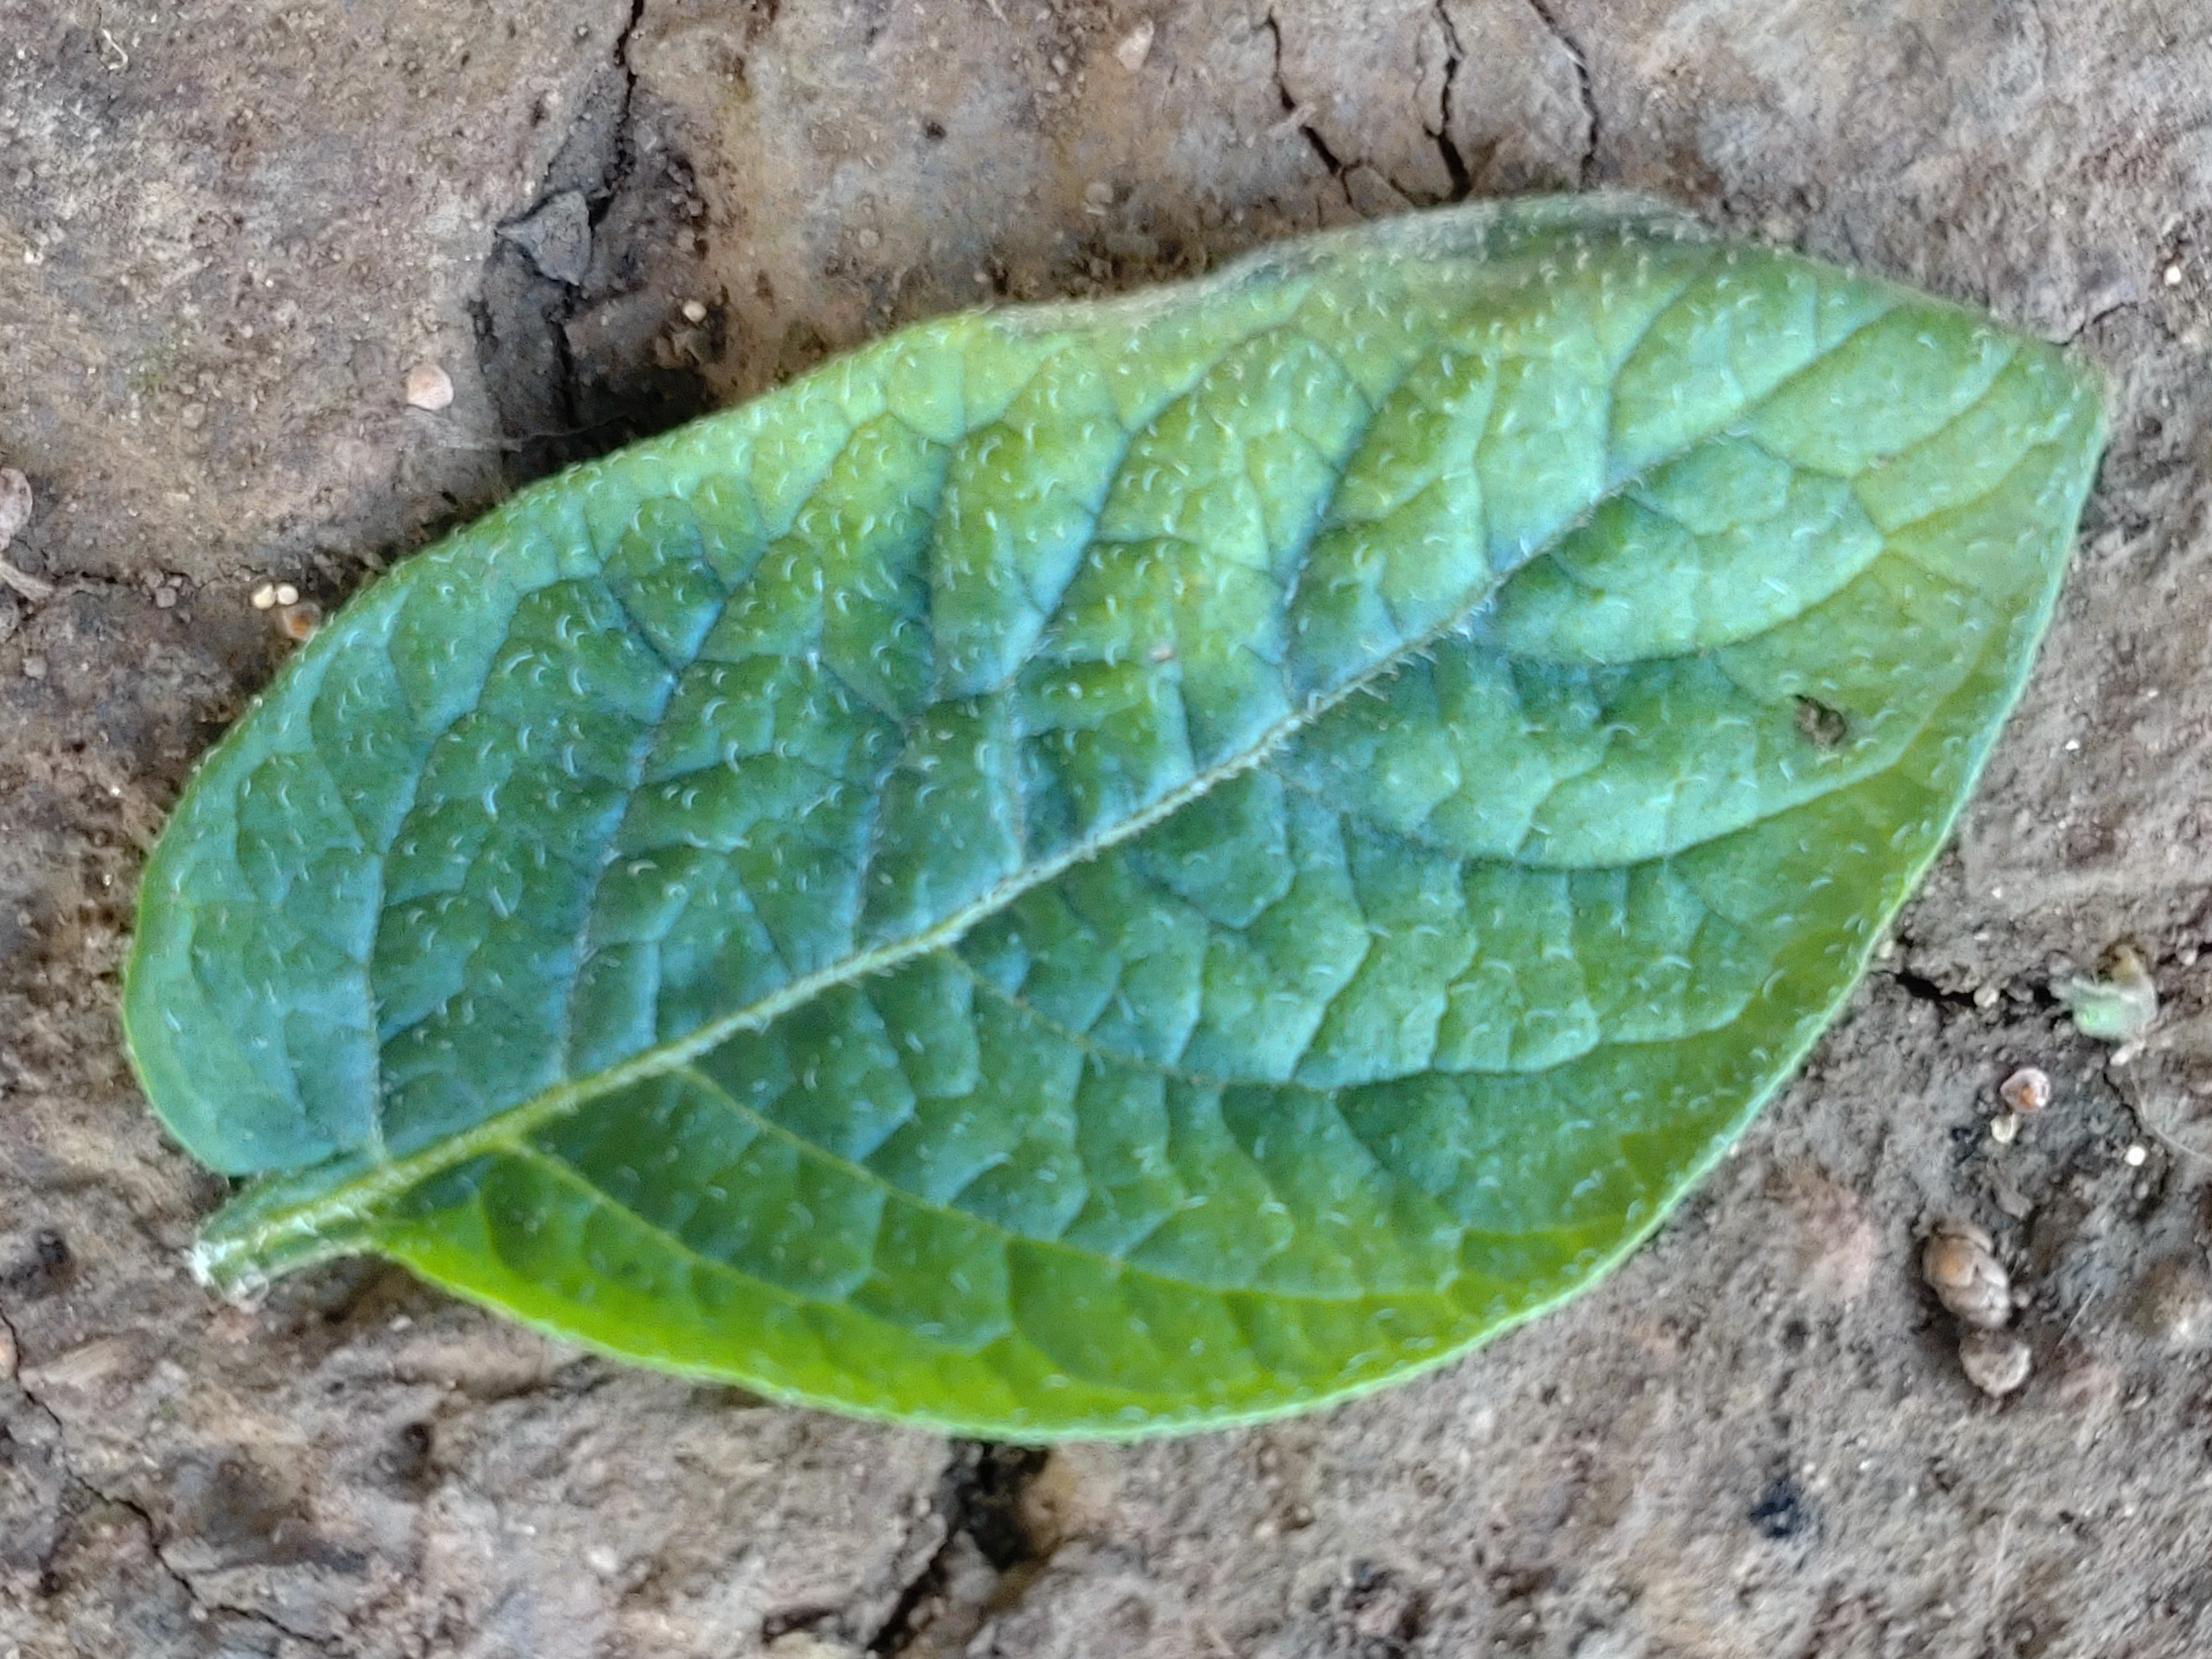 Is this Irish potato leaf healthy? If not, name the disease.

early blight
